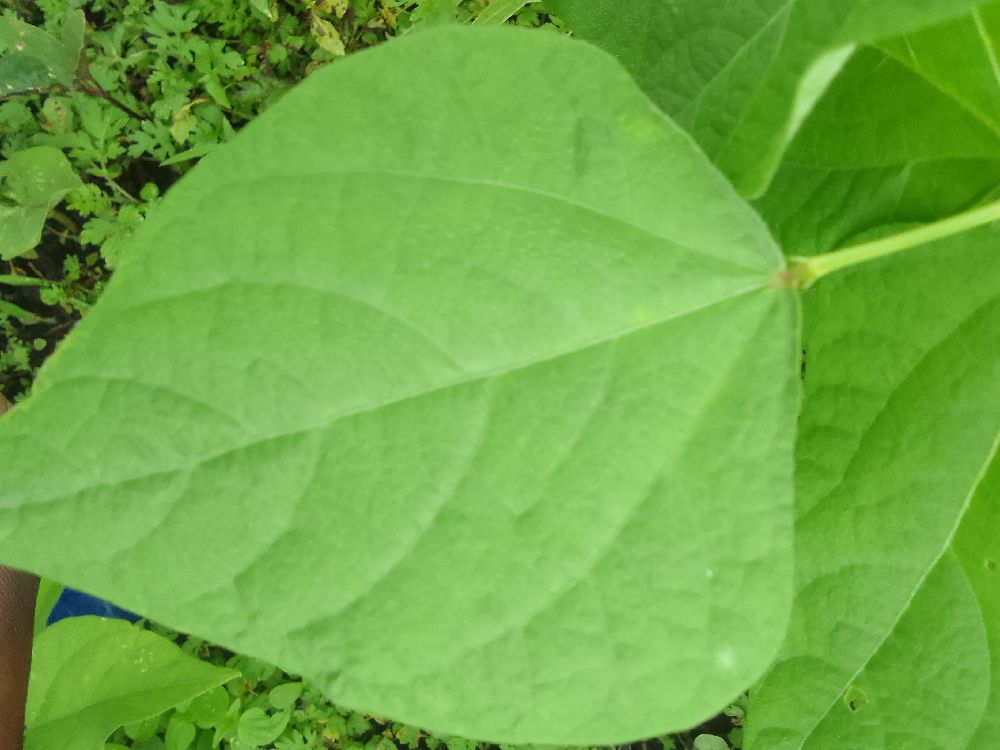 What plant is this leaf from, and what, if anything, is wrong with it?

common bean, healthy
